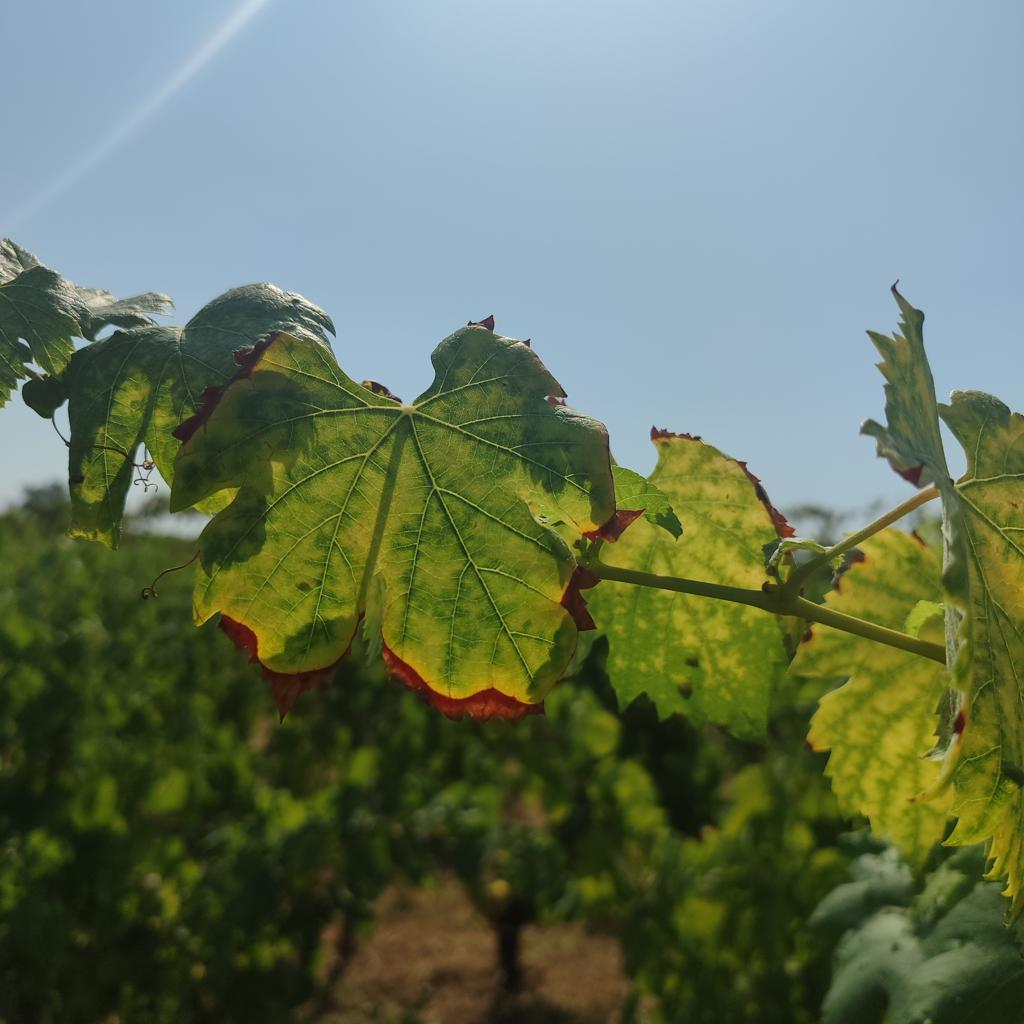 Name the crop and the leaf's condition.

grapevine, esca complex
